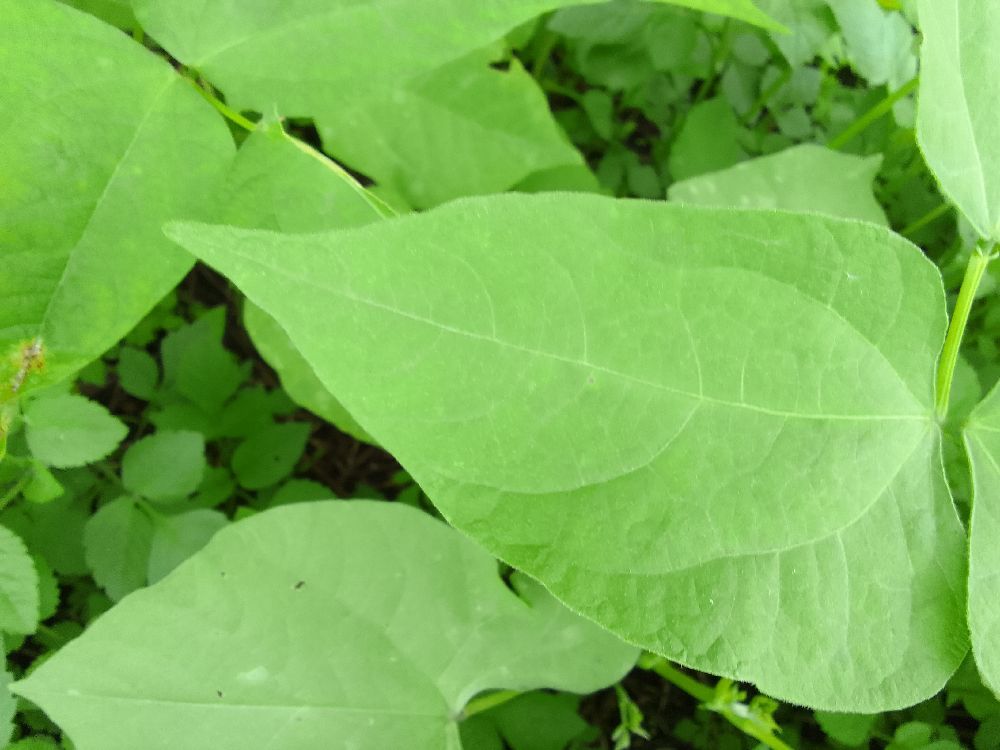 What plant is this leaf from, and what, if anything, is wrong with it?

common bean, healthy
